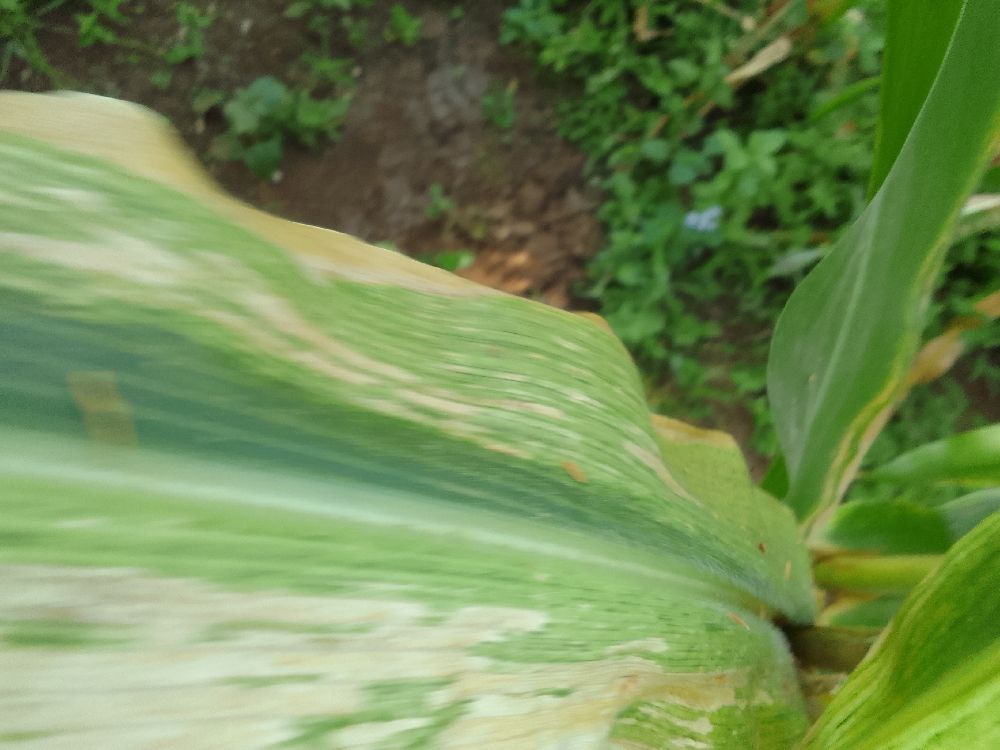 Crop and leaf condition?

maize, maize lethal necrosis
